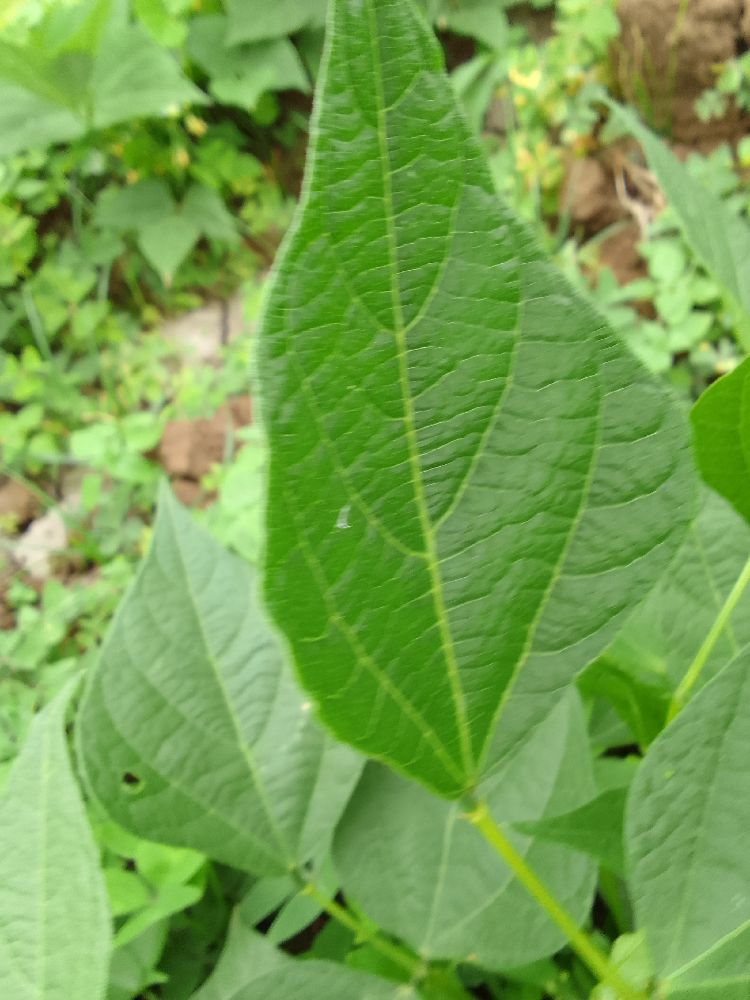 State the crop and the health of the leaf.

common bean, healthy
